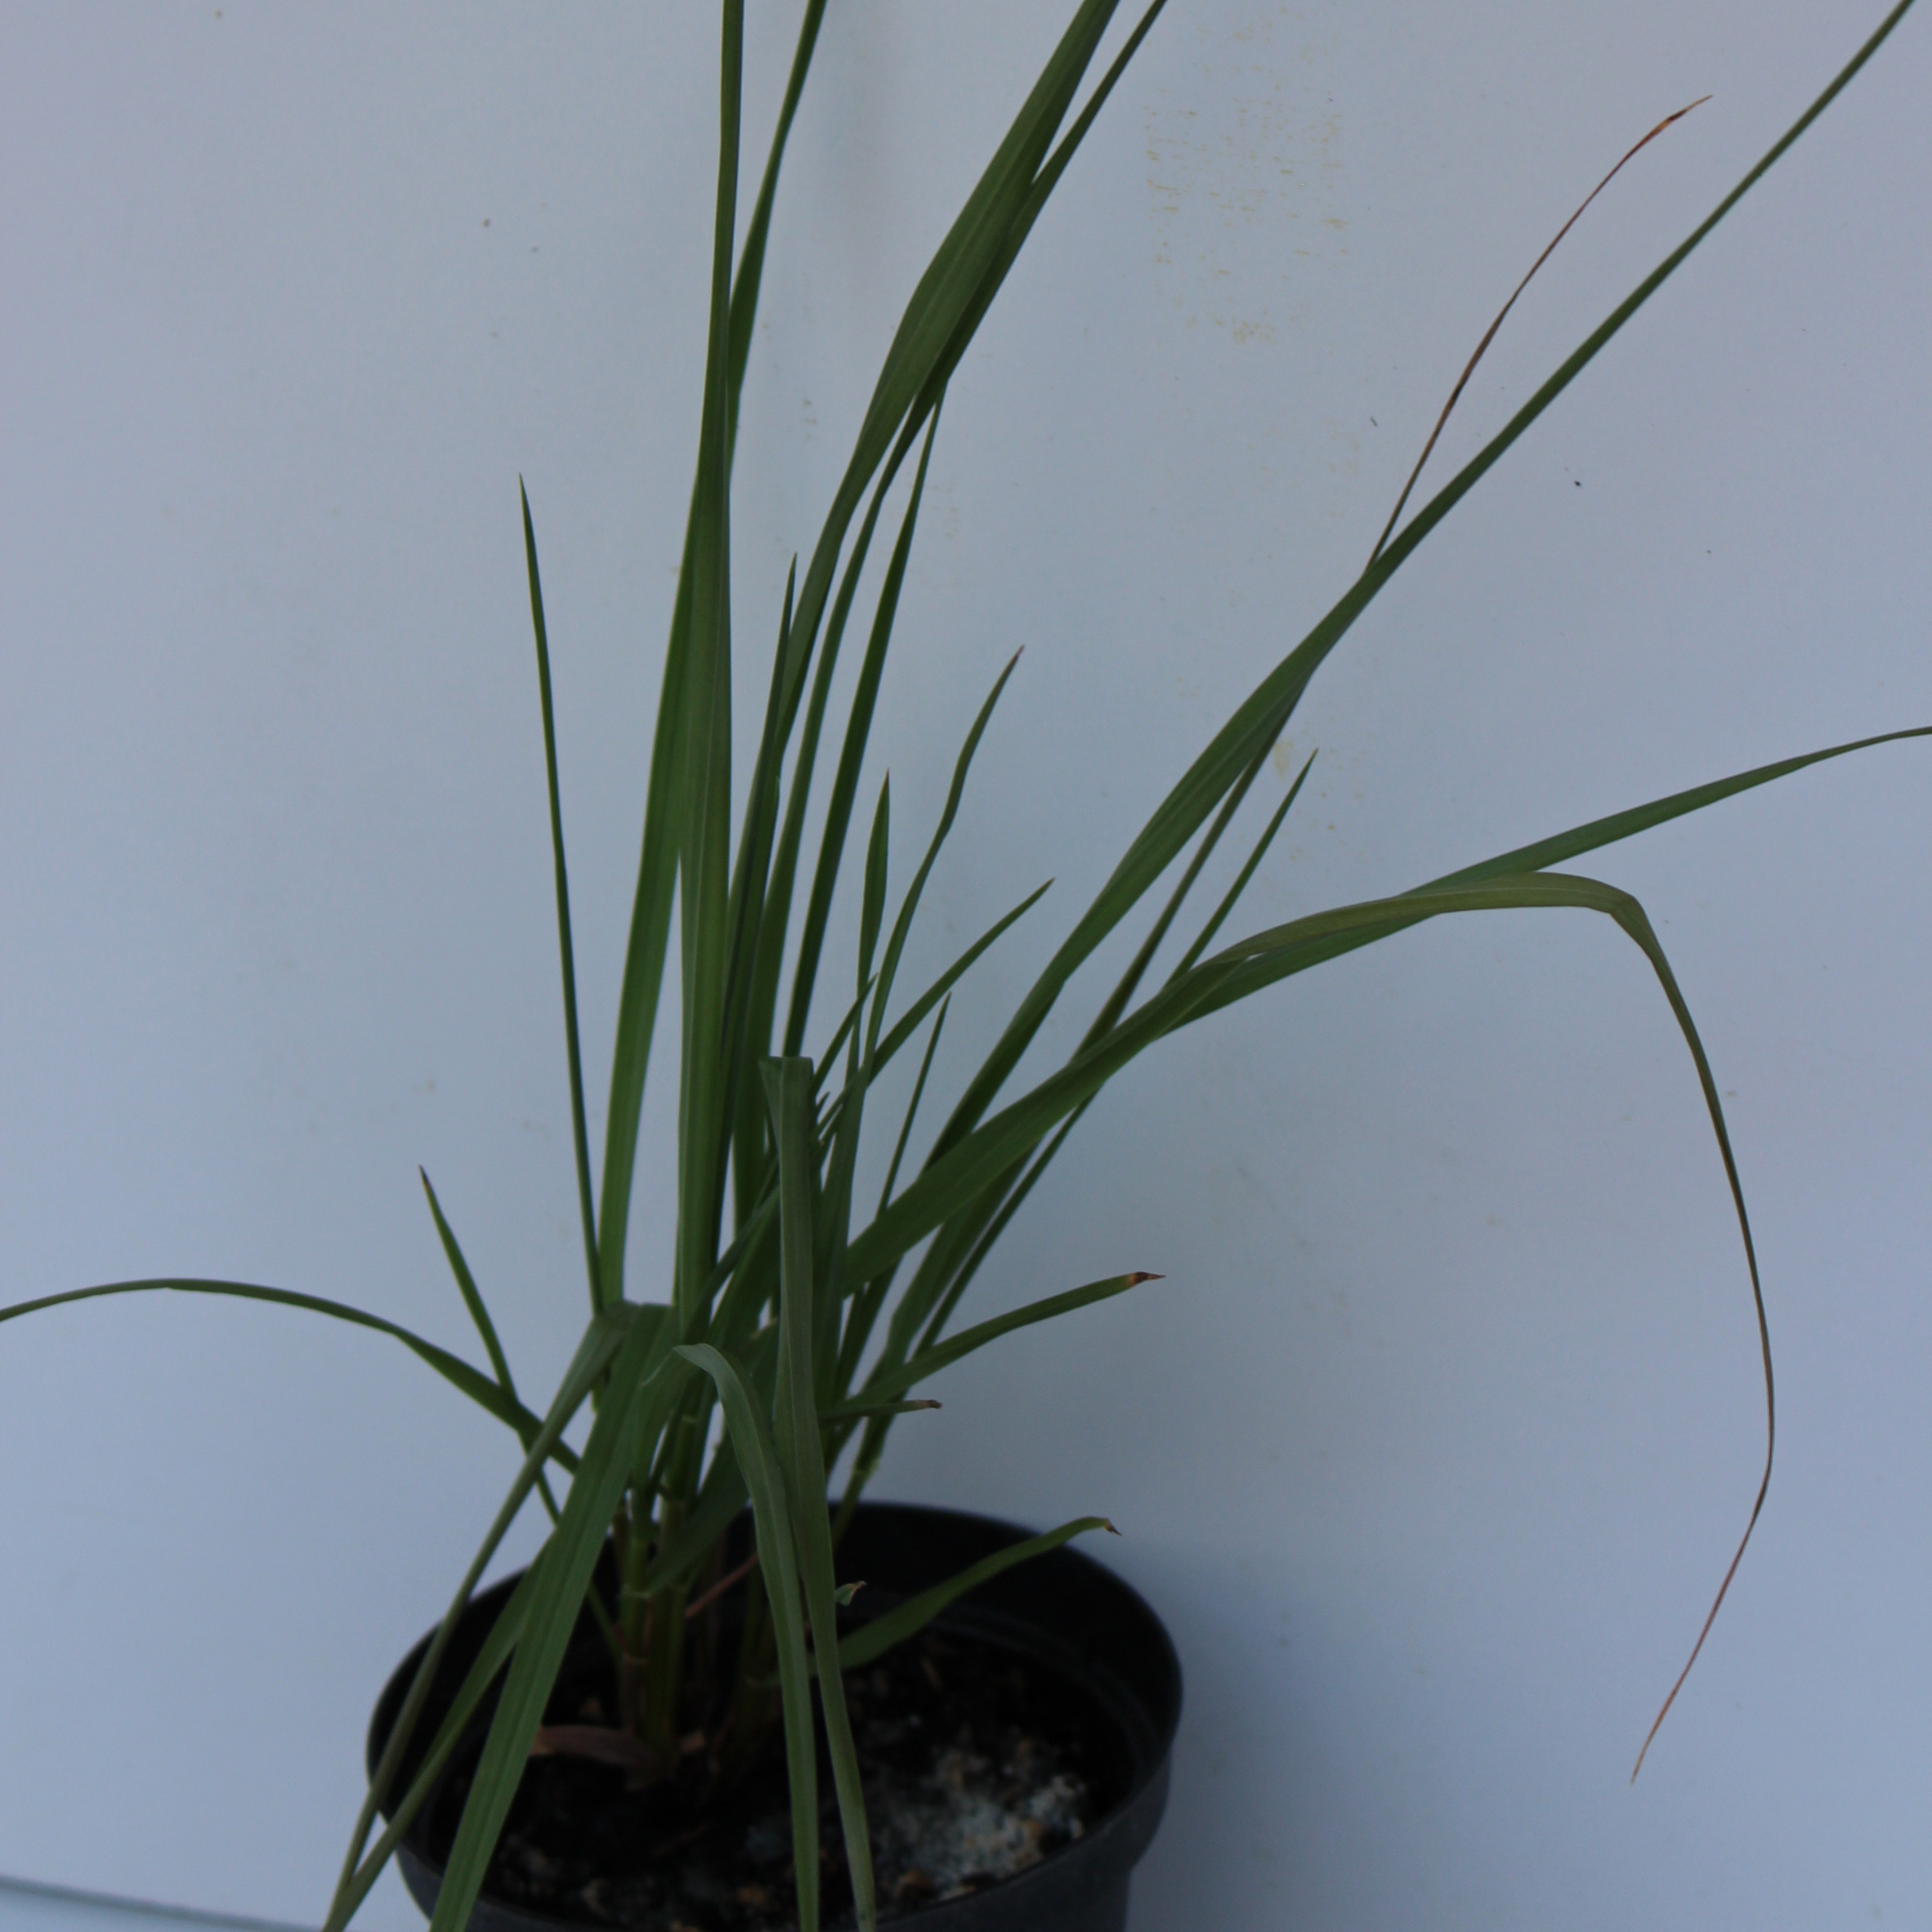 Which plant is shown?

Lolium multiflorum
